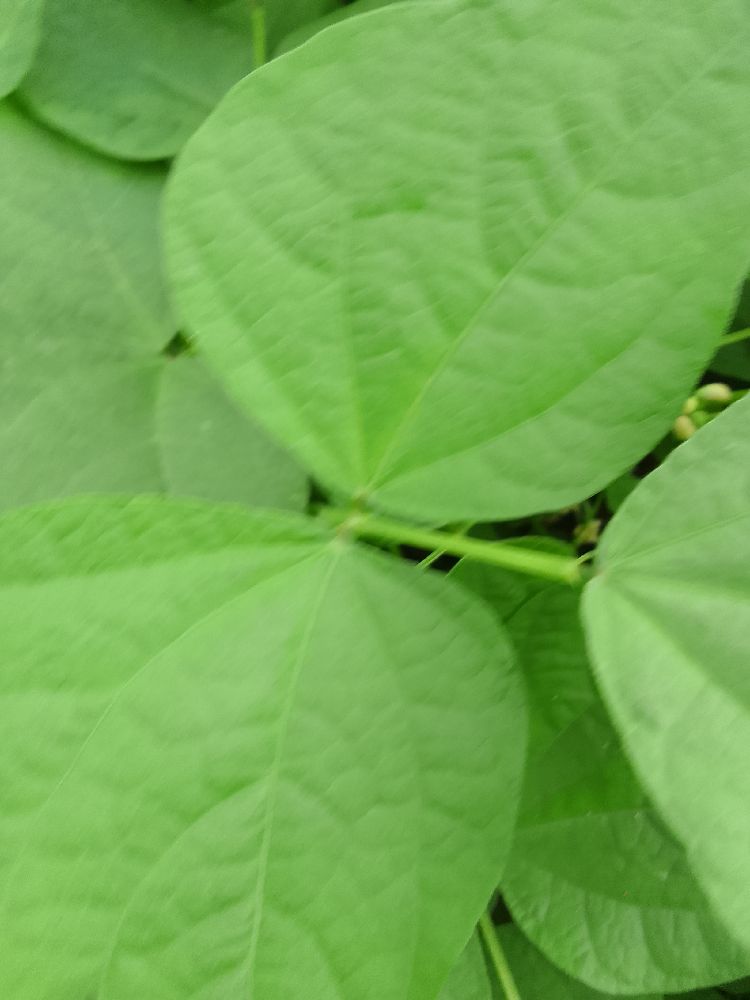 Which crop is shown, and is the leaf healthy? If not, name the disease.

common bean, healthy
